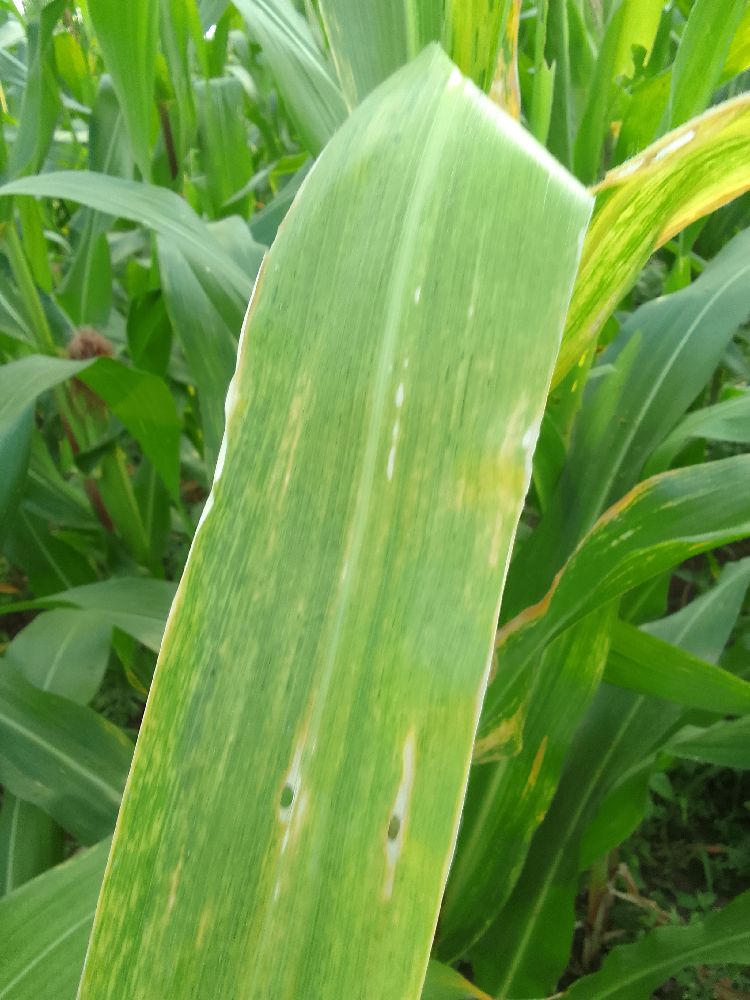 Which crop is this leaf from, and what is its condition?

maize, maize lethal necrosis
